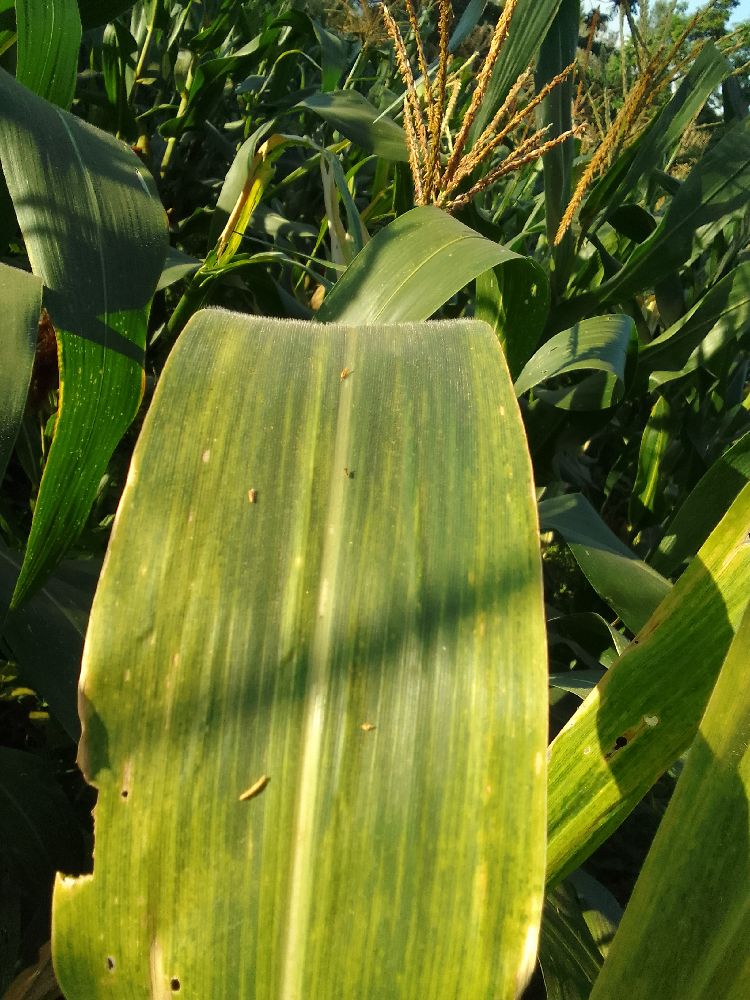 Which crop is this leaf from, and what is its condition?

maize, maize lethal necrosis
